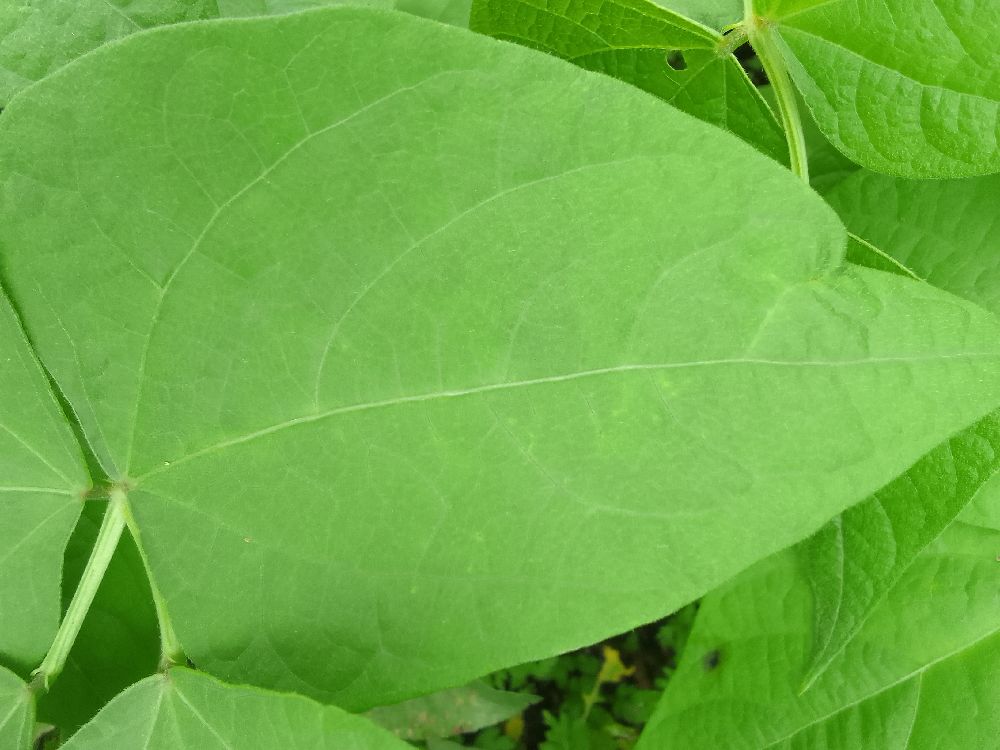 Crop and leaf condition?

common bean, healthy
